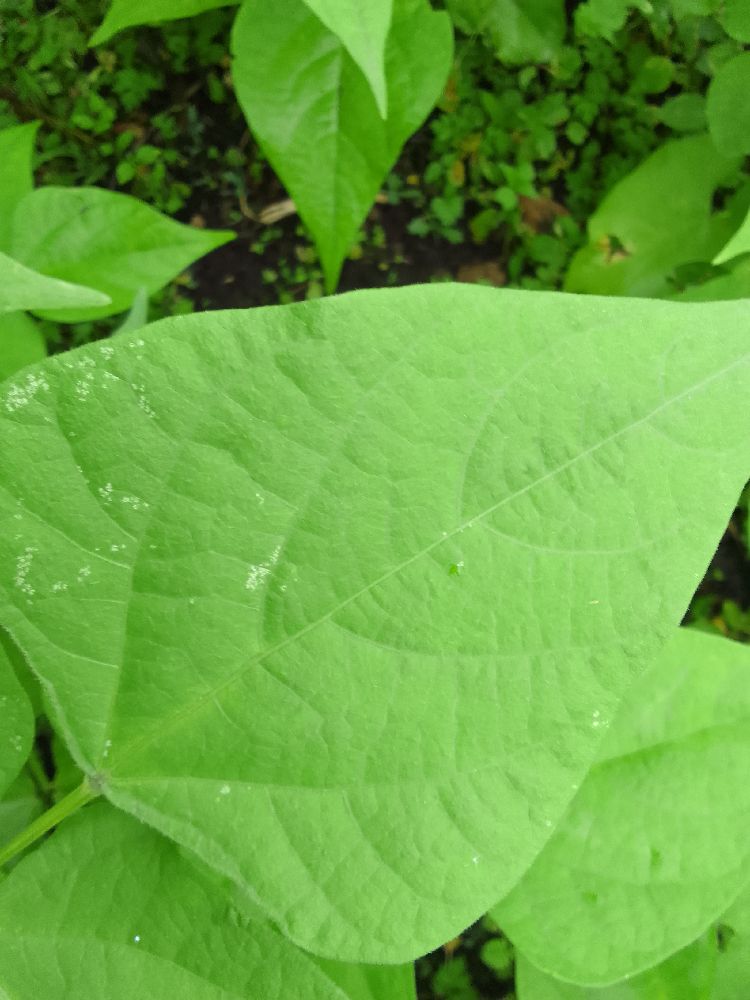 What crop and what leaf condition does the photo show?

common bean, healthy
